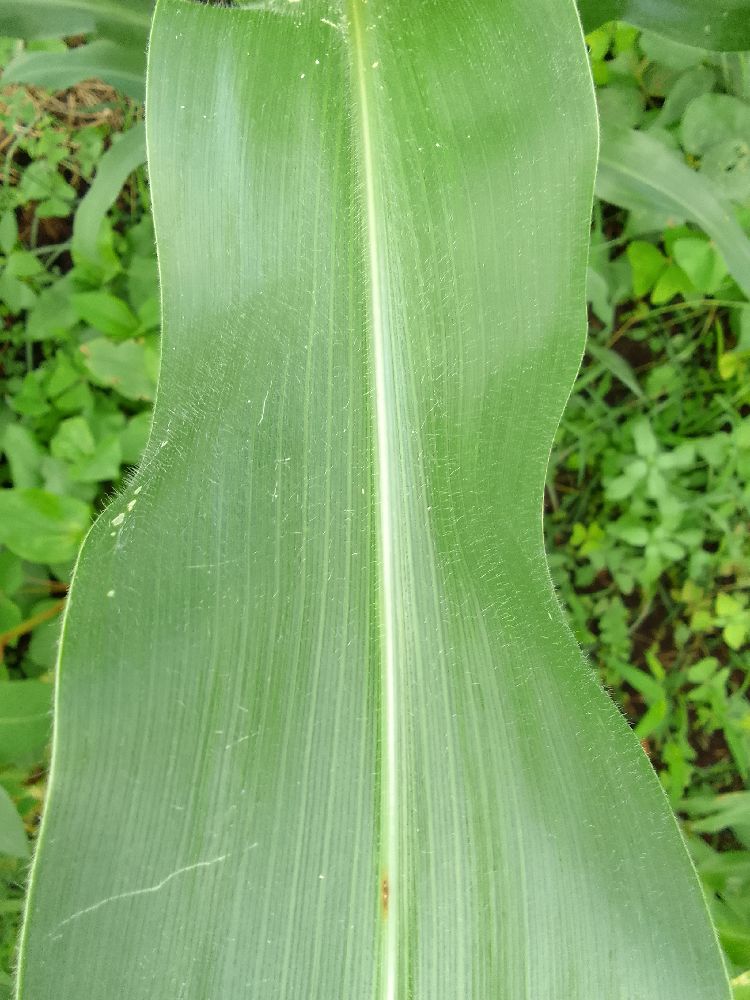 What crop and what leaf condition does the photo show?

maize, healthy
